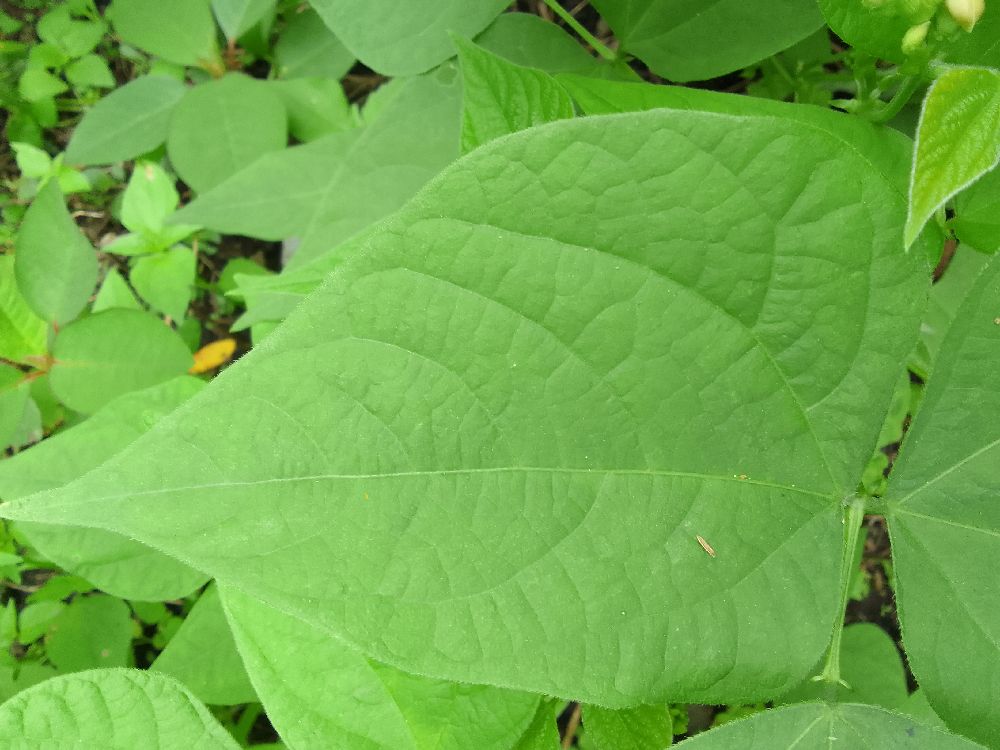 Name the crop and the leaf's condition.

common bean, healthy
